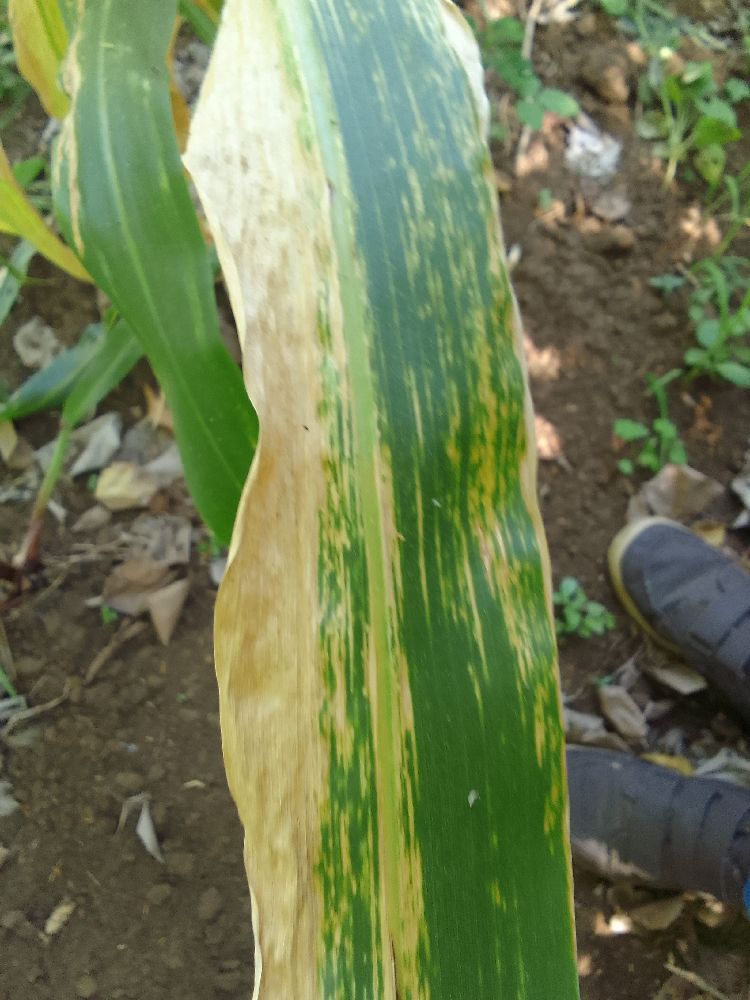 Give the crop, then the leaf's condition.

maize, maize lethal necrosis
